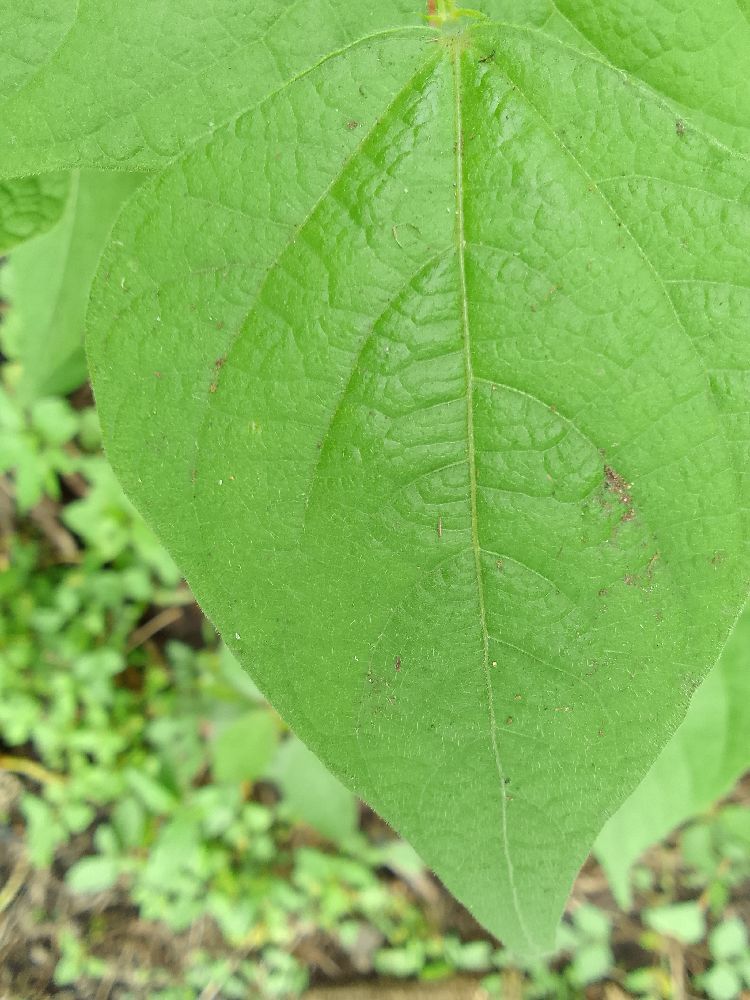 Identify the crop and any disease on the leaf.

common bean, healthy
